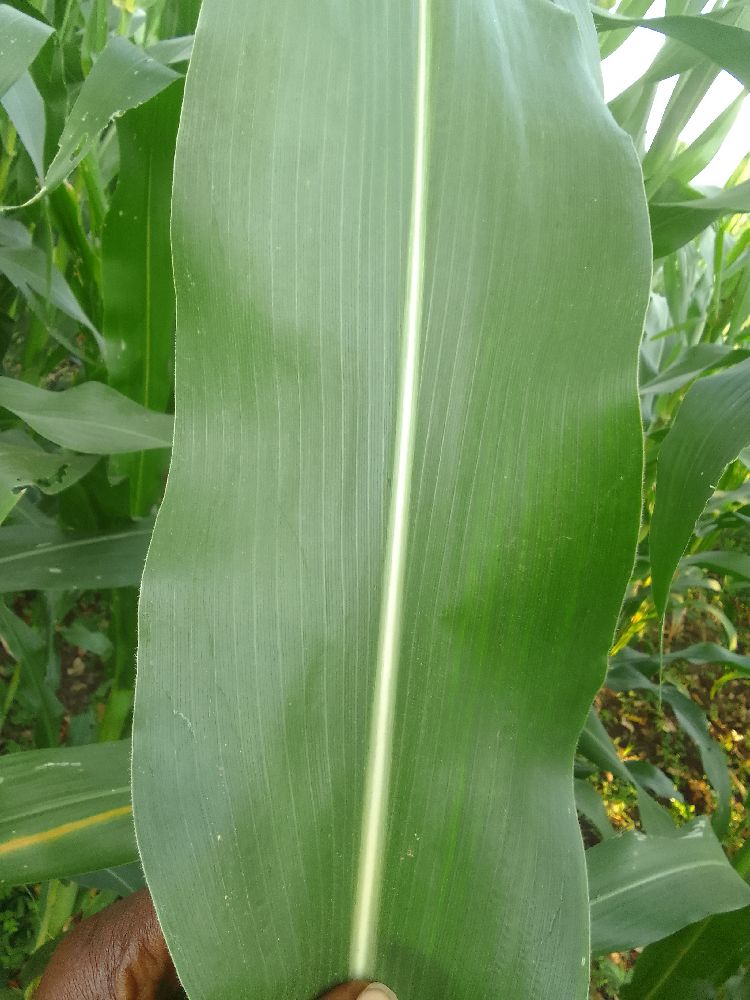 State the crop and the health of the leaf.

maize, healthy
